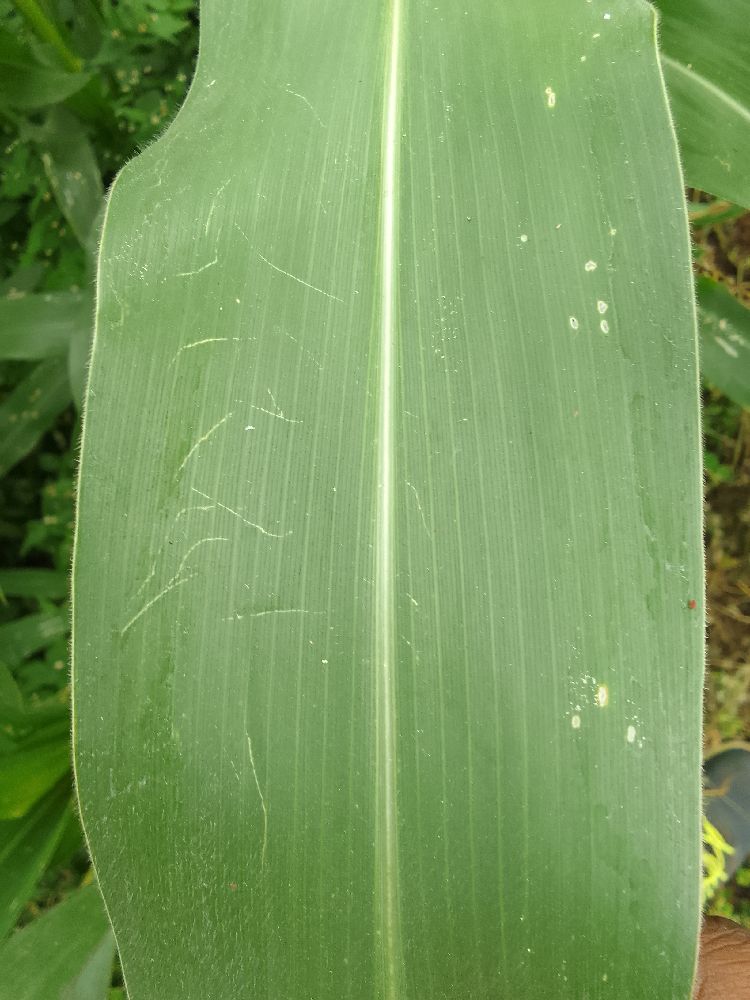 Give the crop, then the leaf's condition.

maize, healthy
